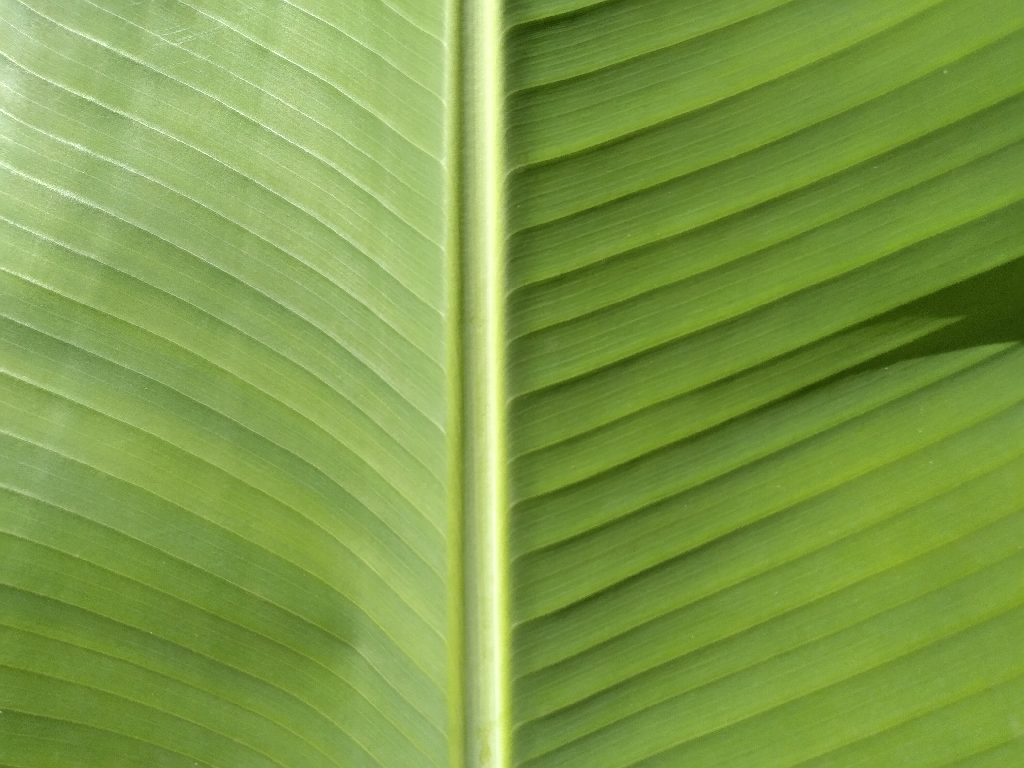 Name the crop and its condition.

banana, healthy
